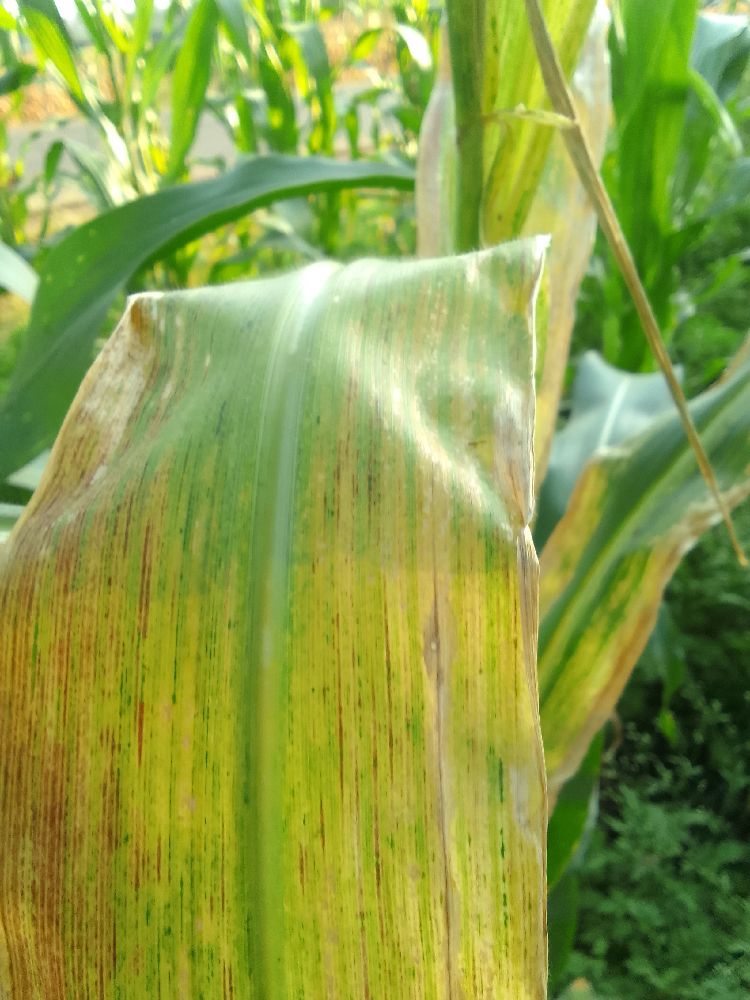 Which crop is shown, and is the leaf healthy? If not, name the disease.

maize, maize lethal necrosis
